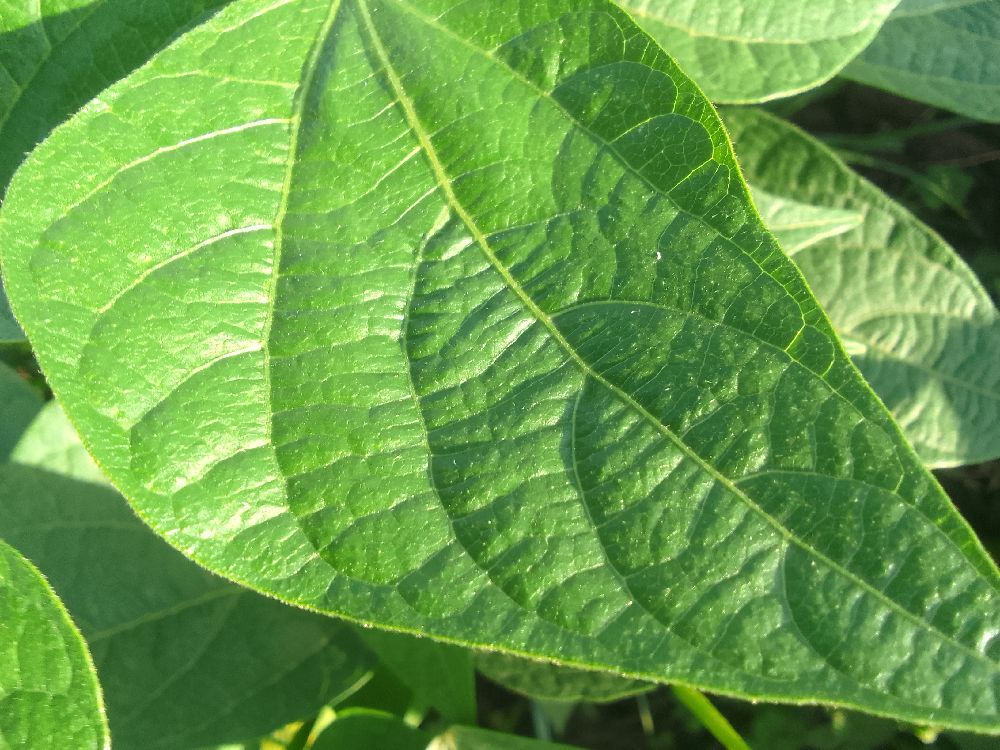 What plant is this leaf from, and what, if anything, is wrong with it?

common bean, healthy
